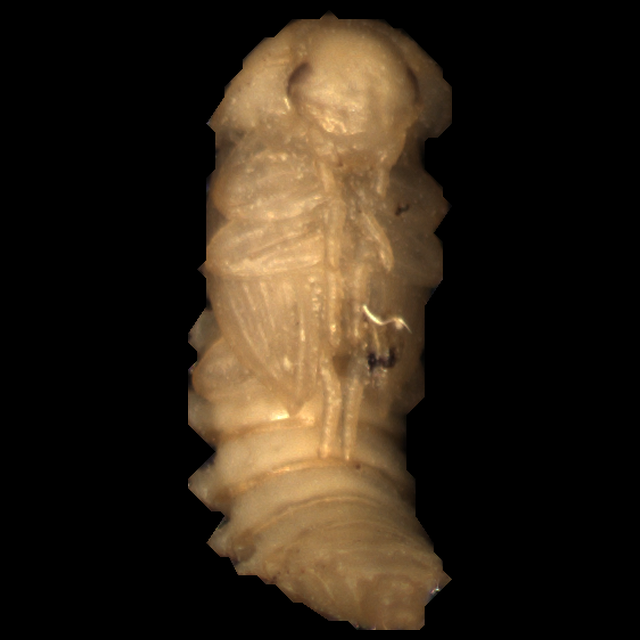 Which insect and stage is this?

mealworm pupa
